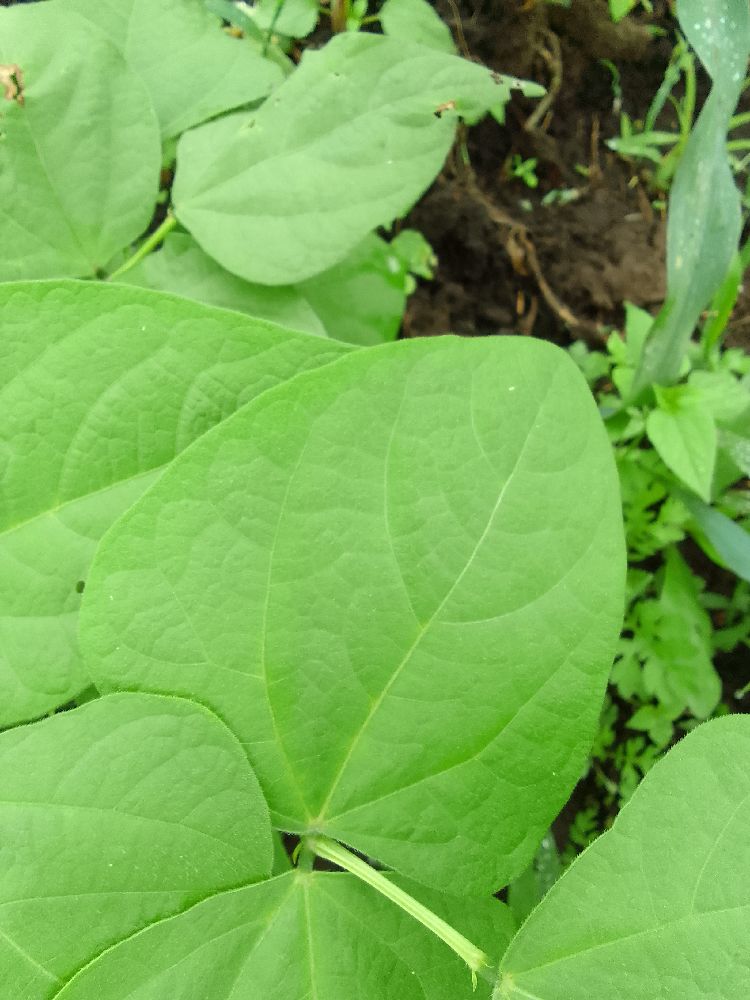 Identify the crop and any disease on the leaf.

common bean, healthy
